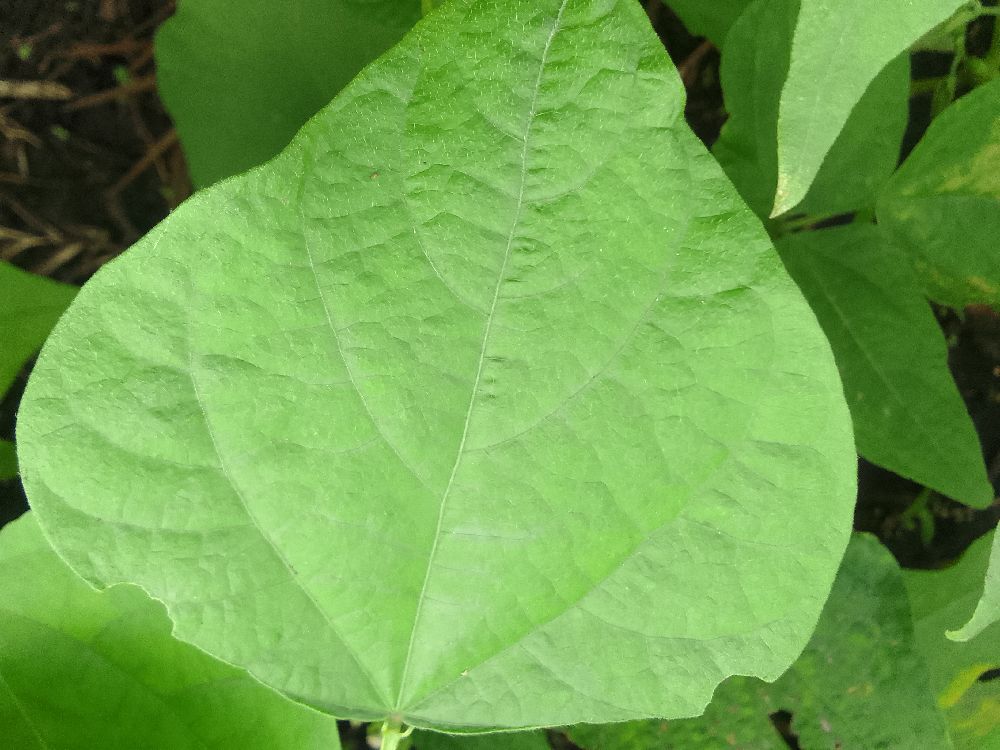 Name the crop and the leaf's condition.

common bean, healthy
